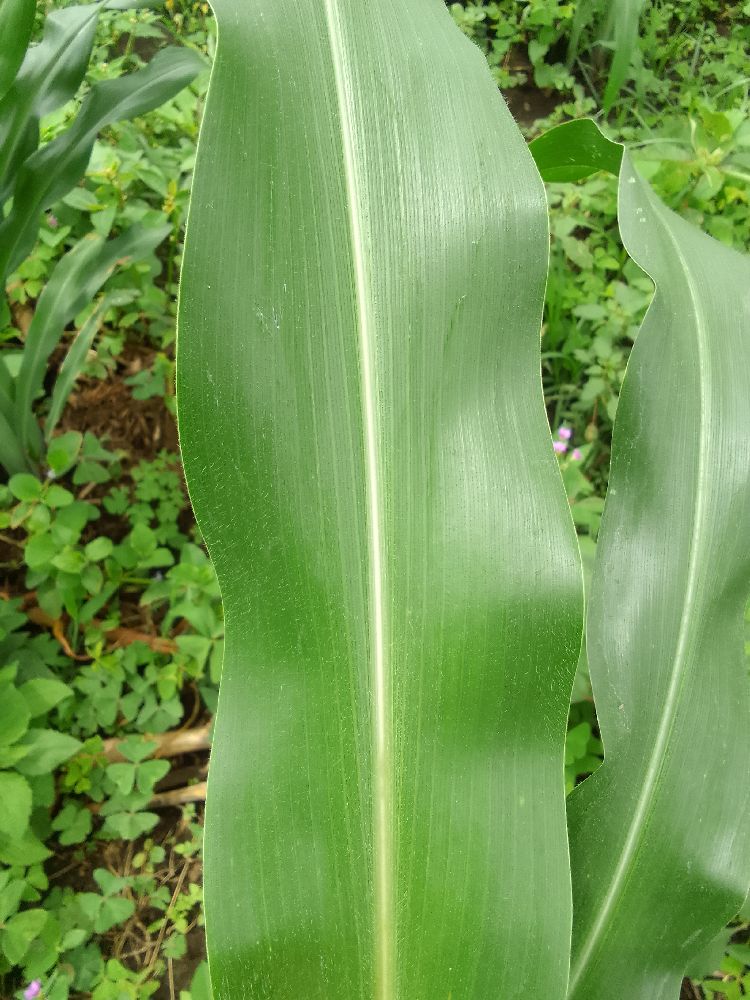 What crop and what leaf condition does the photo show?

maize, healthy
